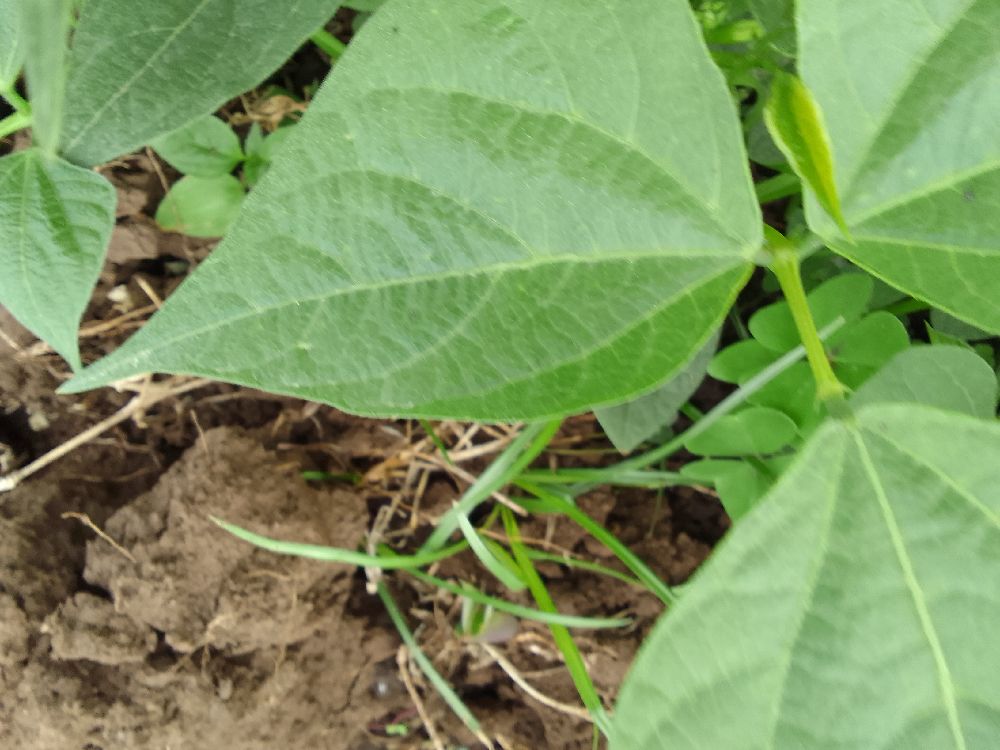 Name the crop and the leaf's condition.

common bean, healthy
